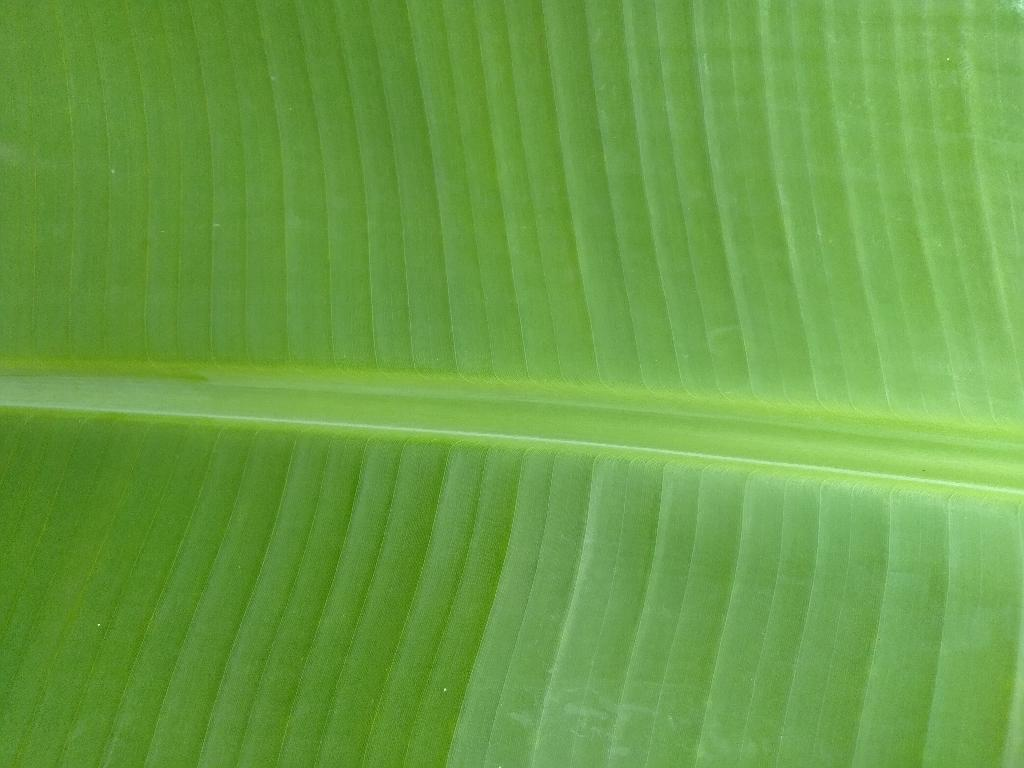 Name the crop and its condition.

banana, healthy
